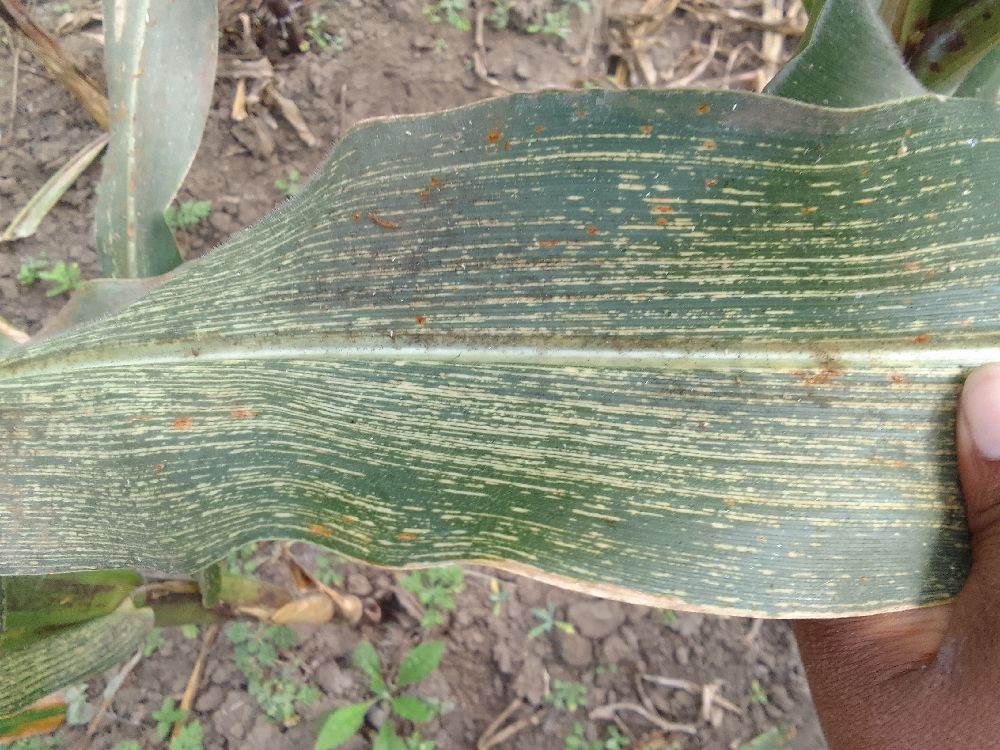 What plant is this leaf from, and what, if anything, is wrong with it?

maize, maize streak virus
